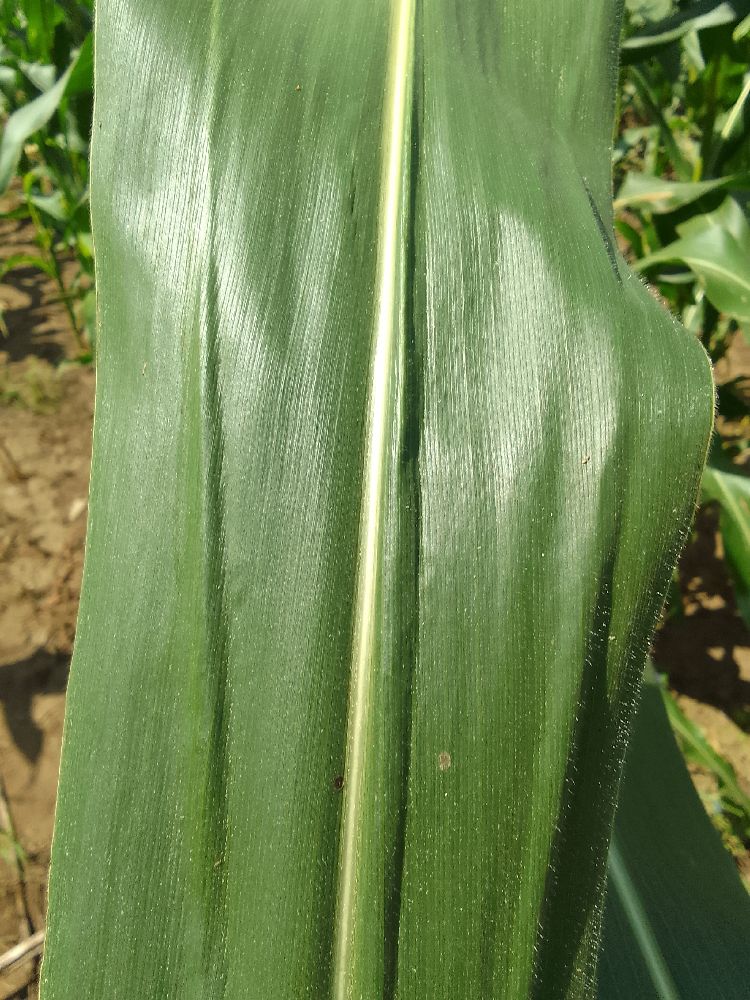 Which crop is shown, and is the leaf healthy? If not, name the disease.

maize, healthy
